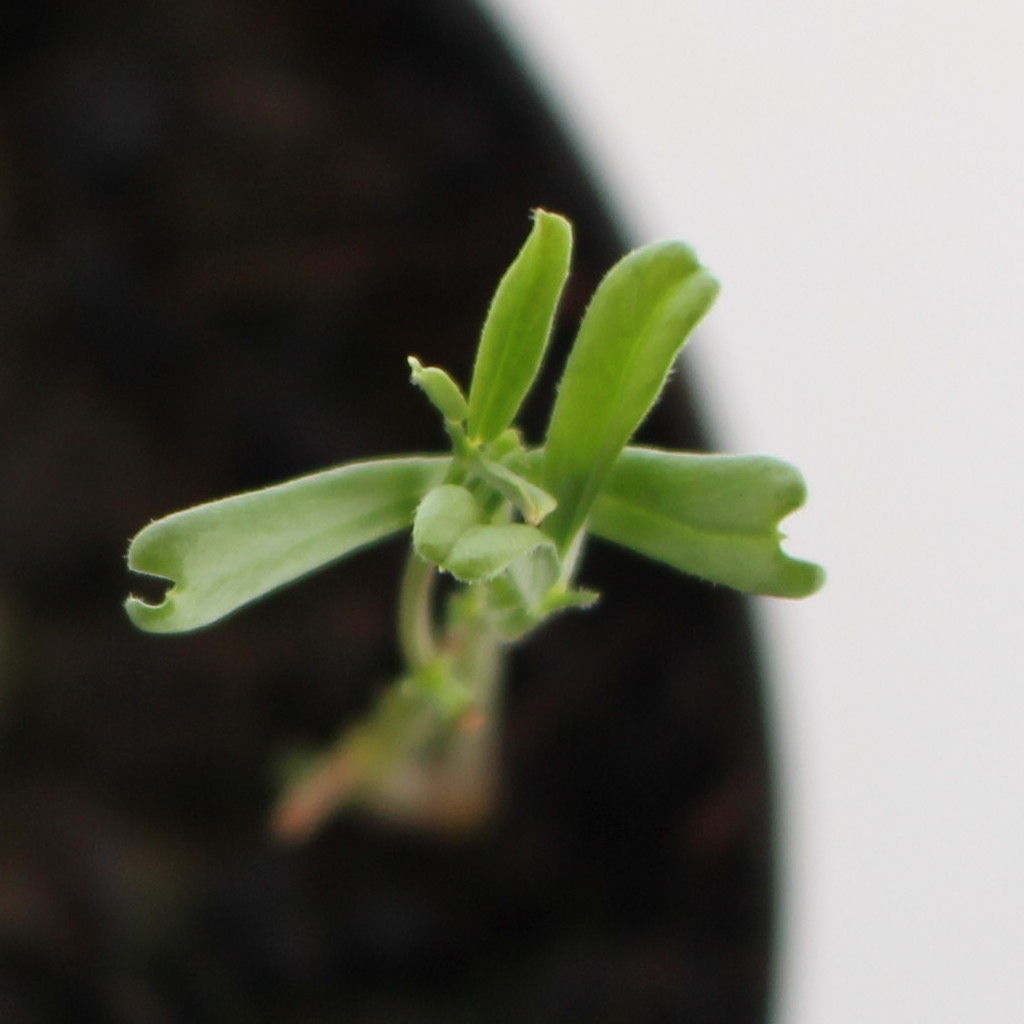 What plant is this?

Vicia sativa
